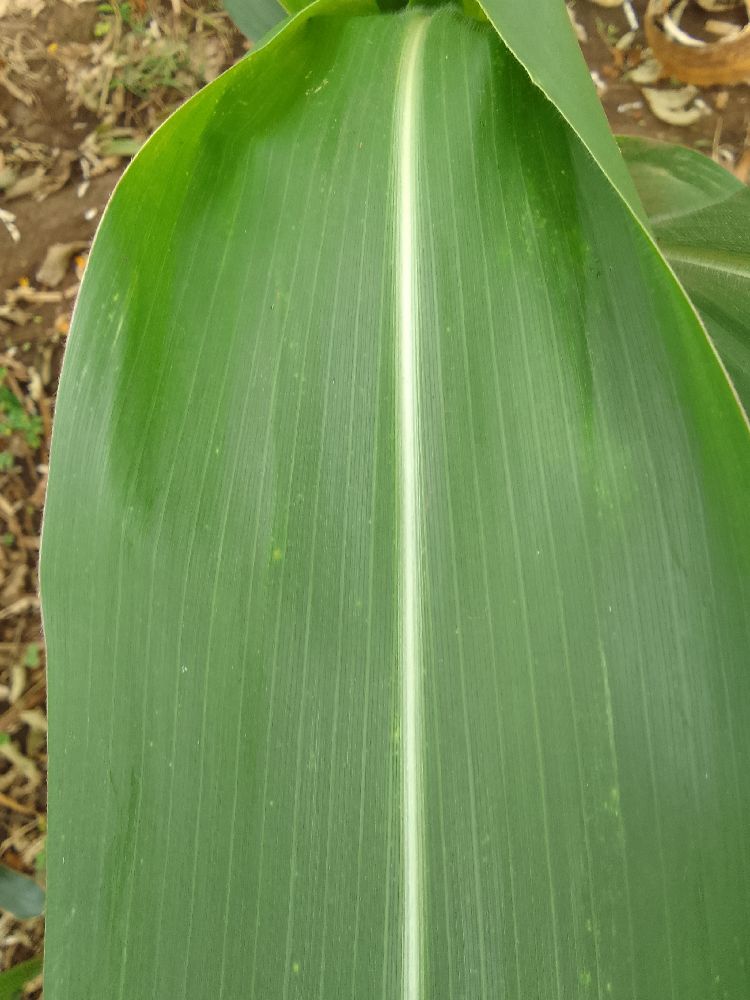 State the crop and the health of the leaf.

maize, healthy
